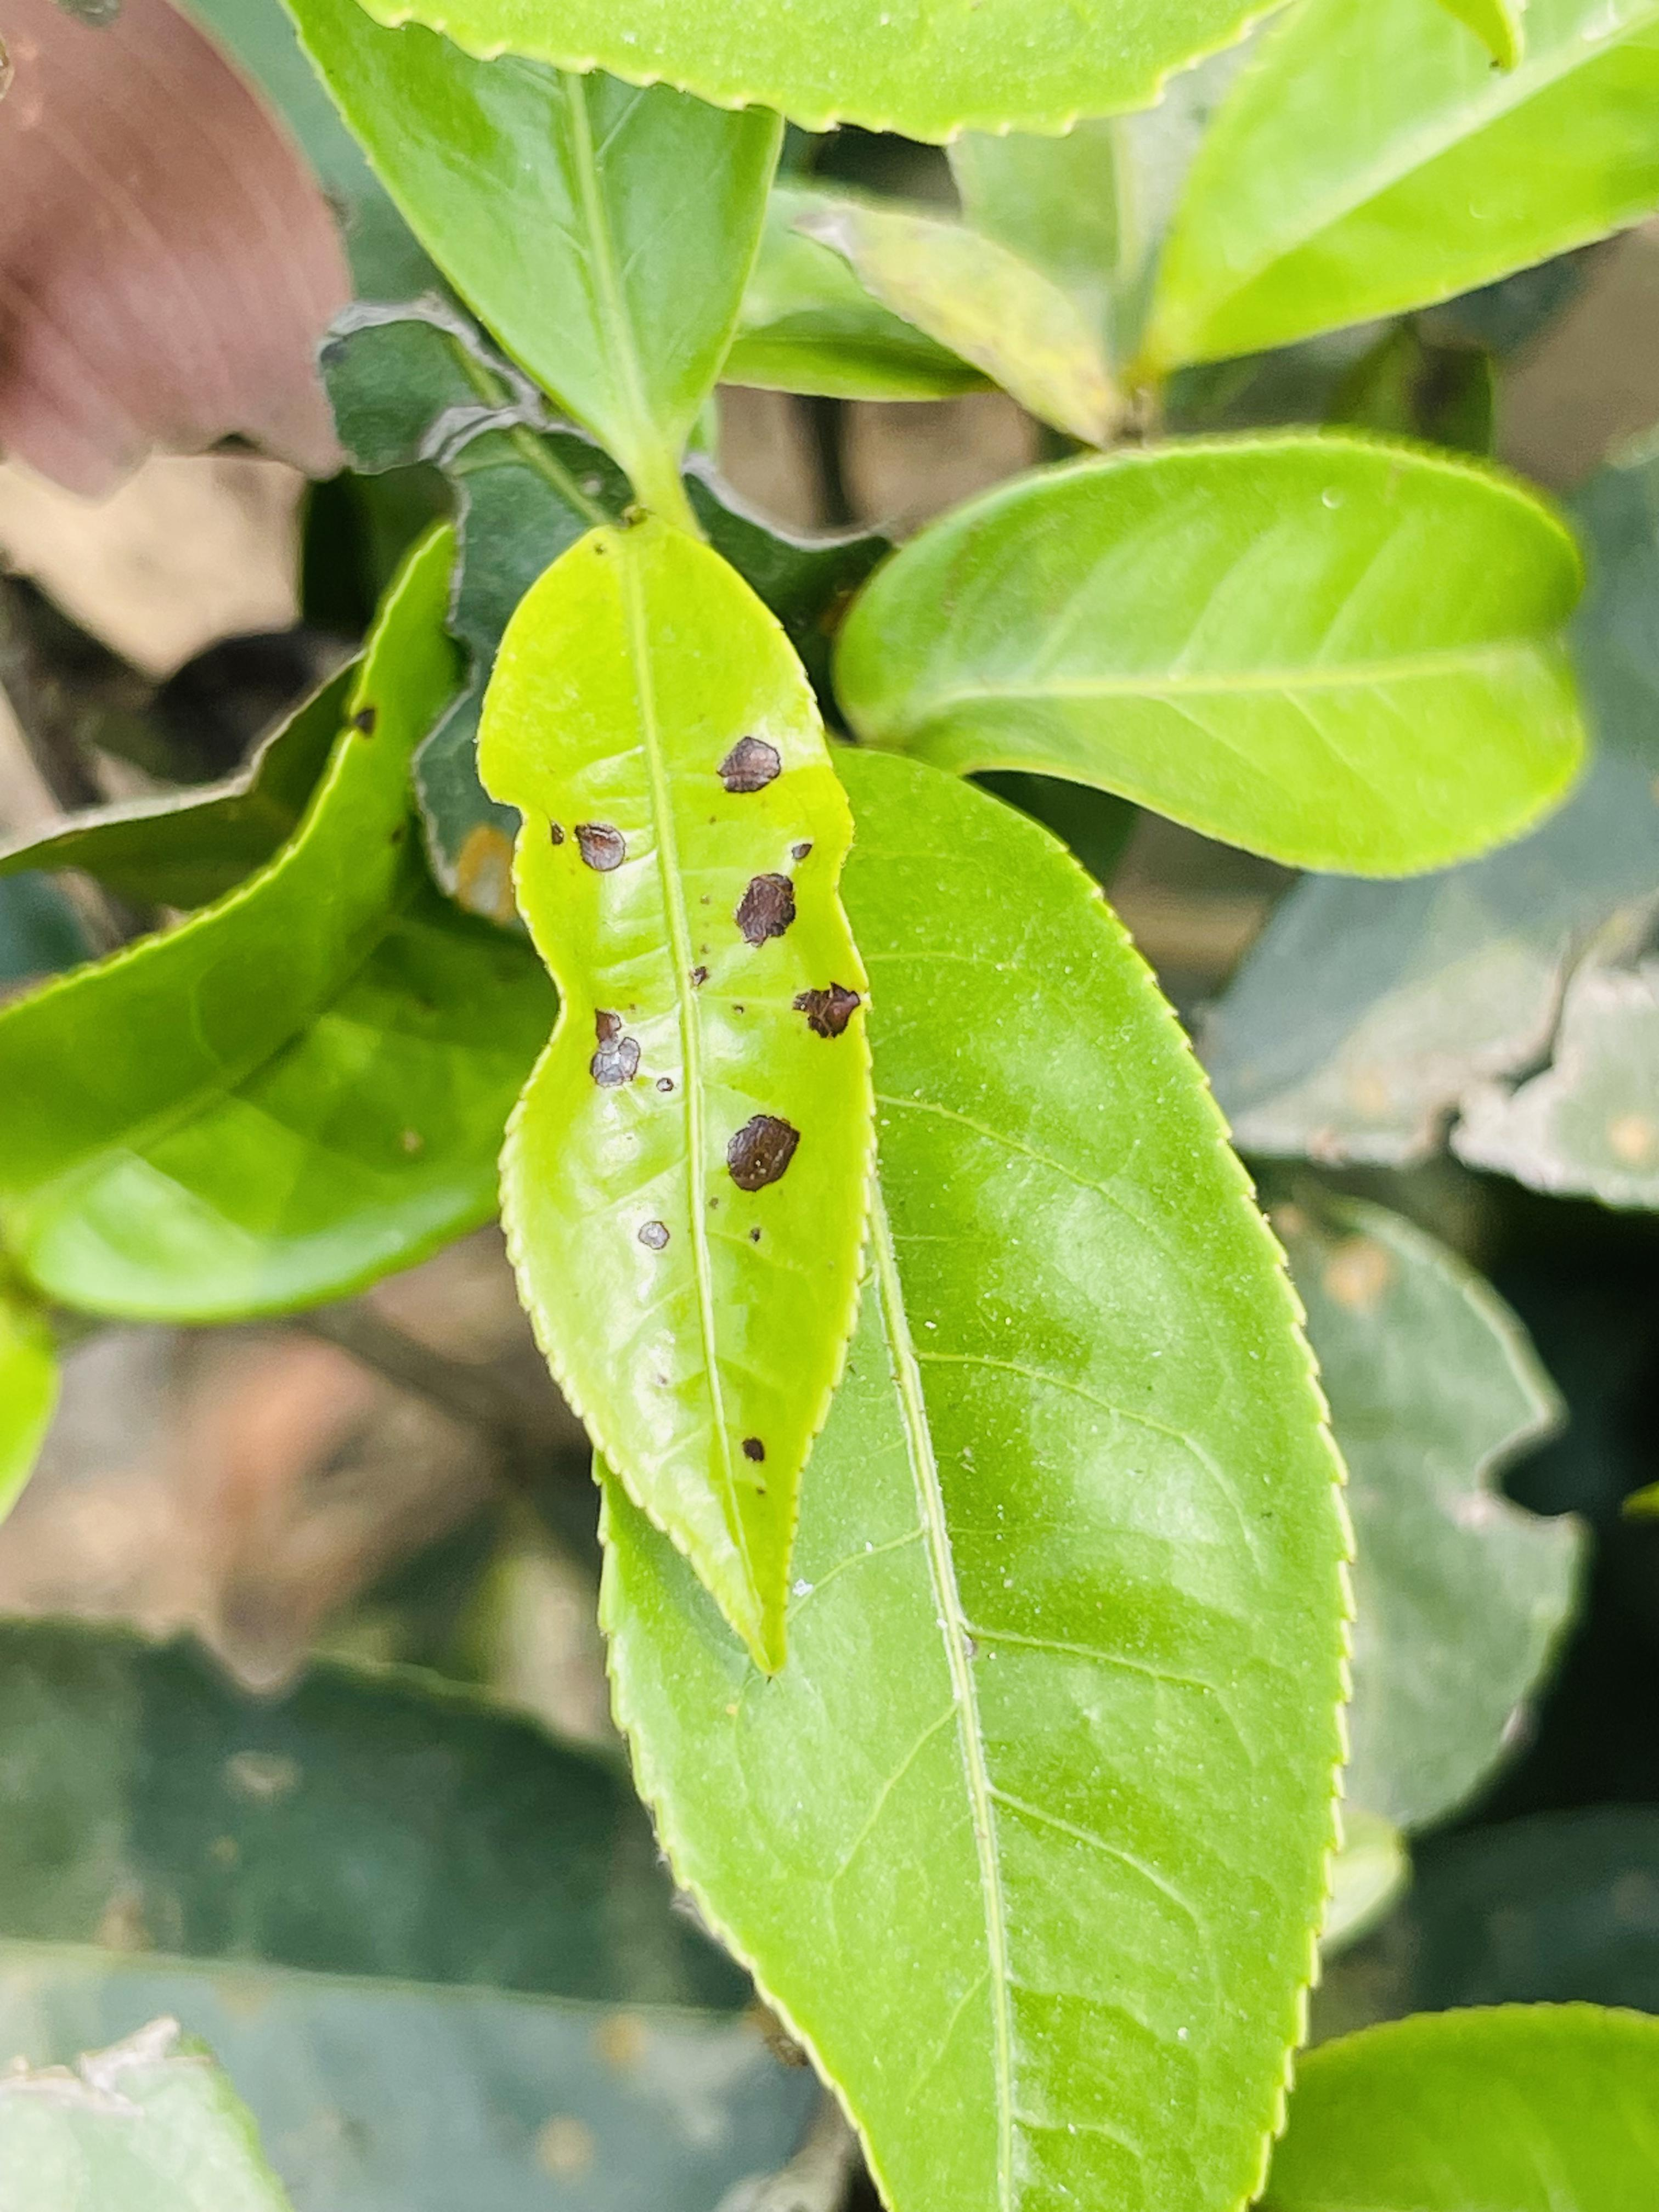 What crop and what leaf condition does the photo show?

tea, helopeltis
